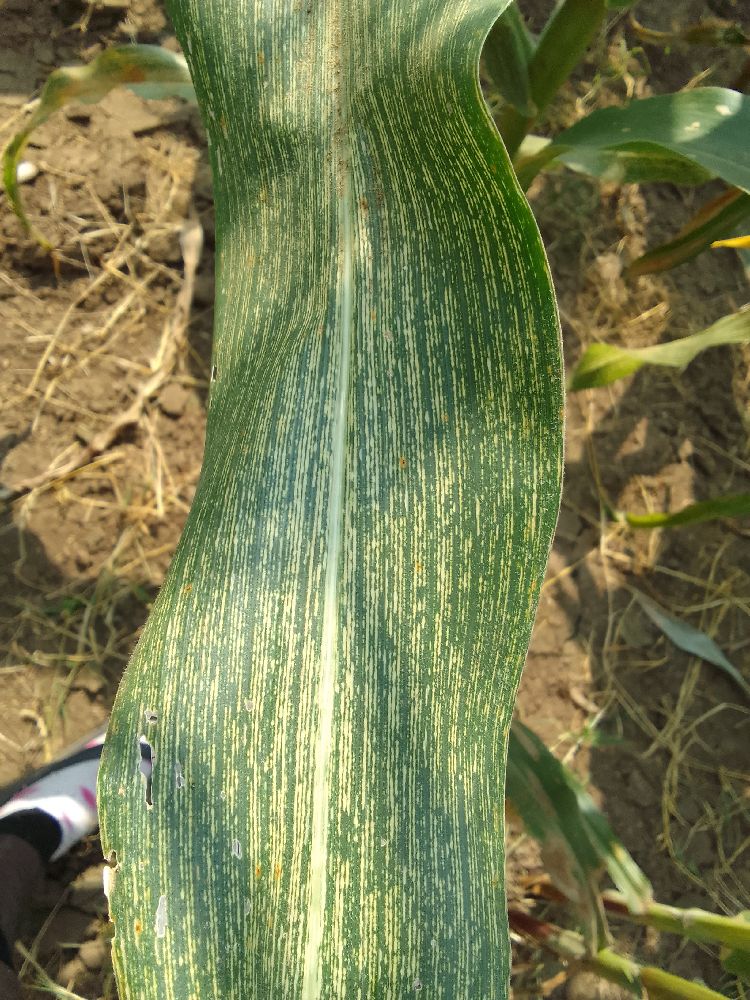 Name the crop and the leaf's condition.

maize, maize streak virus
